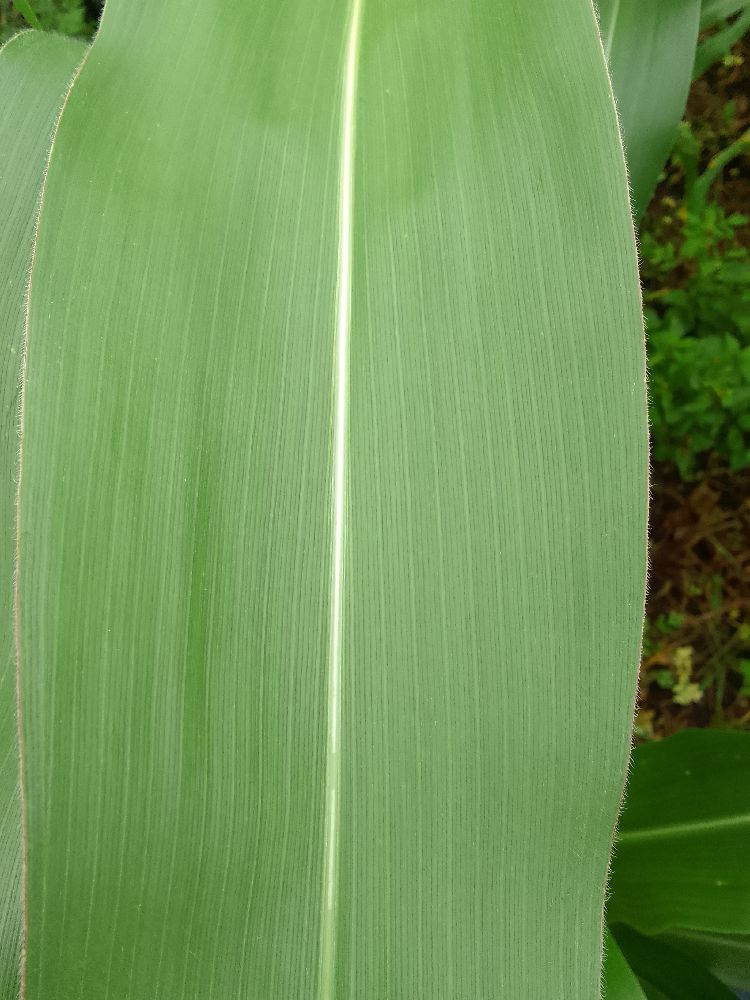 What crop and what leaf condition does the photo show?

maize, healthy
